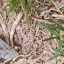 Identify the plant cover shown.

grass
